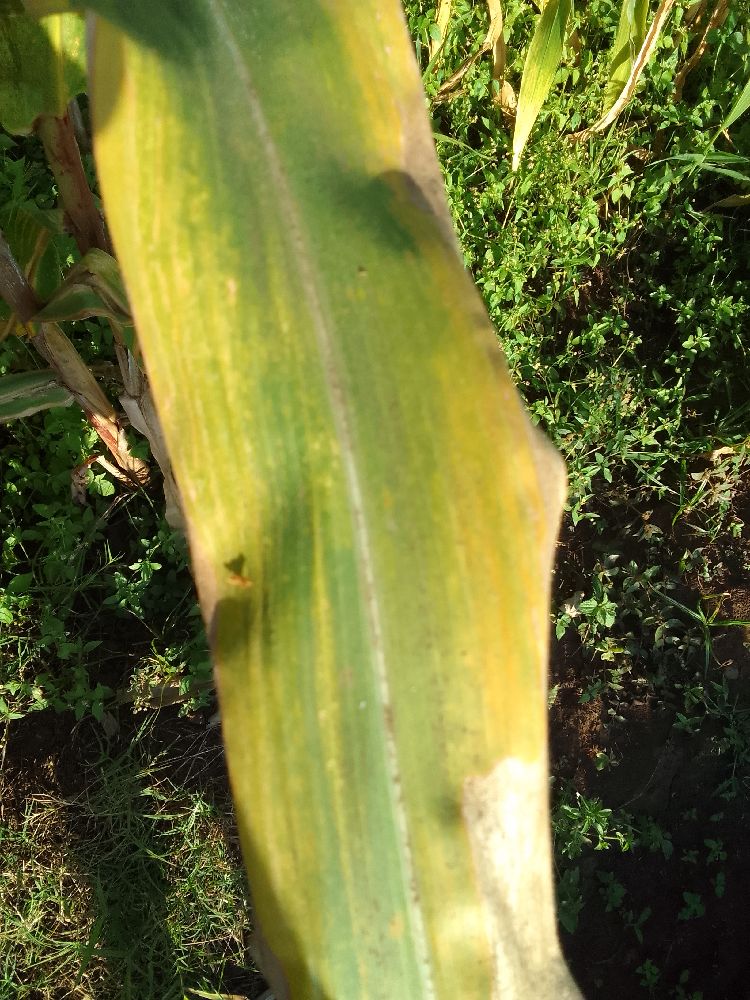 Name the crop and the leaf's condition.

maize, maize lethal necrosis
